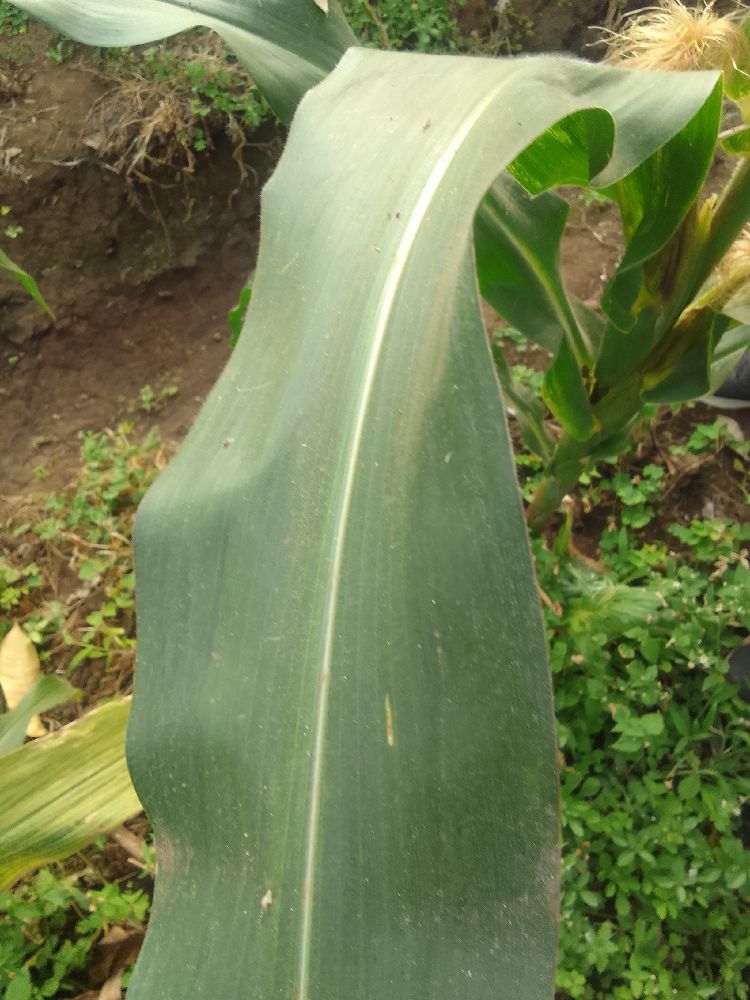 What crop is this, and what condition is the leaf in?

maize, healthy
